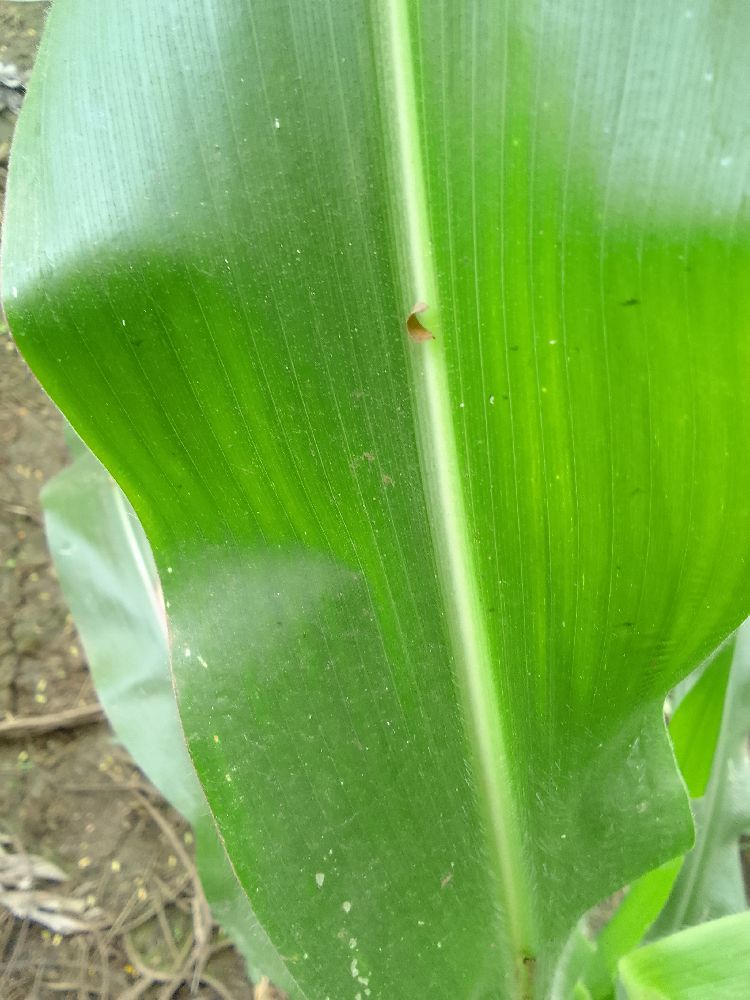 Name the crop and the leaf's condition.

maize, healthy
